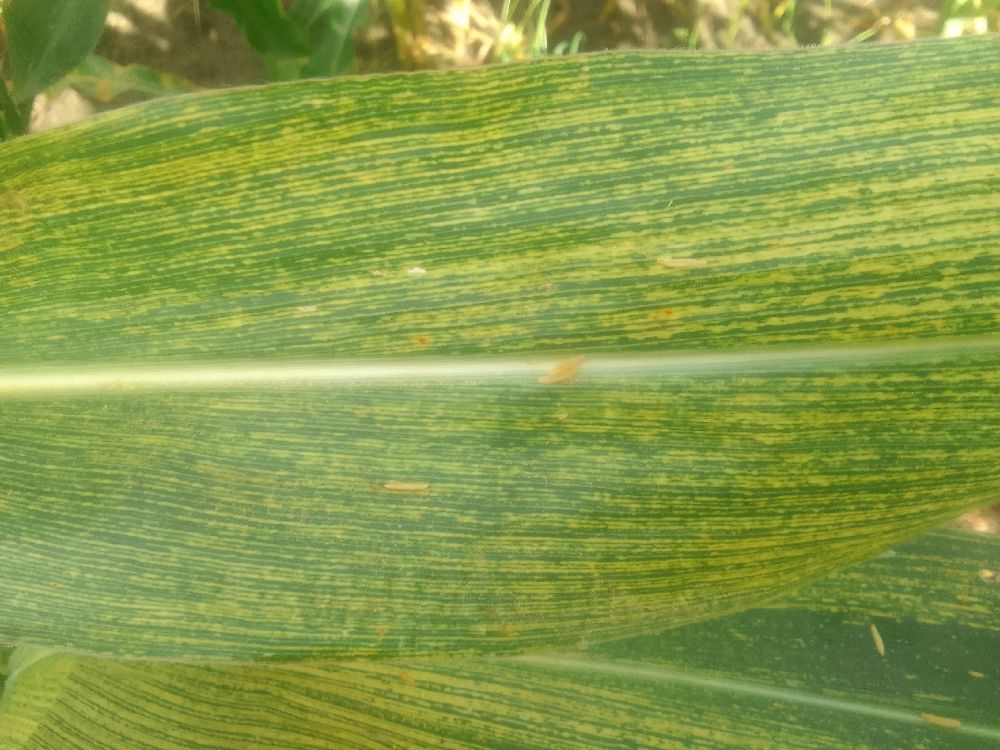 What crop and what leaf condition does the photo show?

maize, maize streak virus
